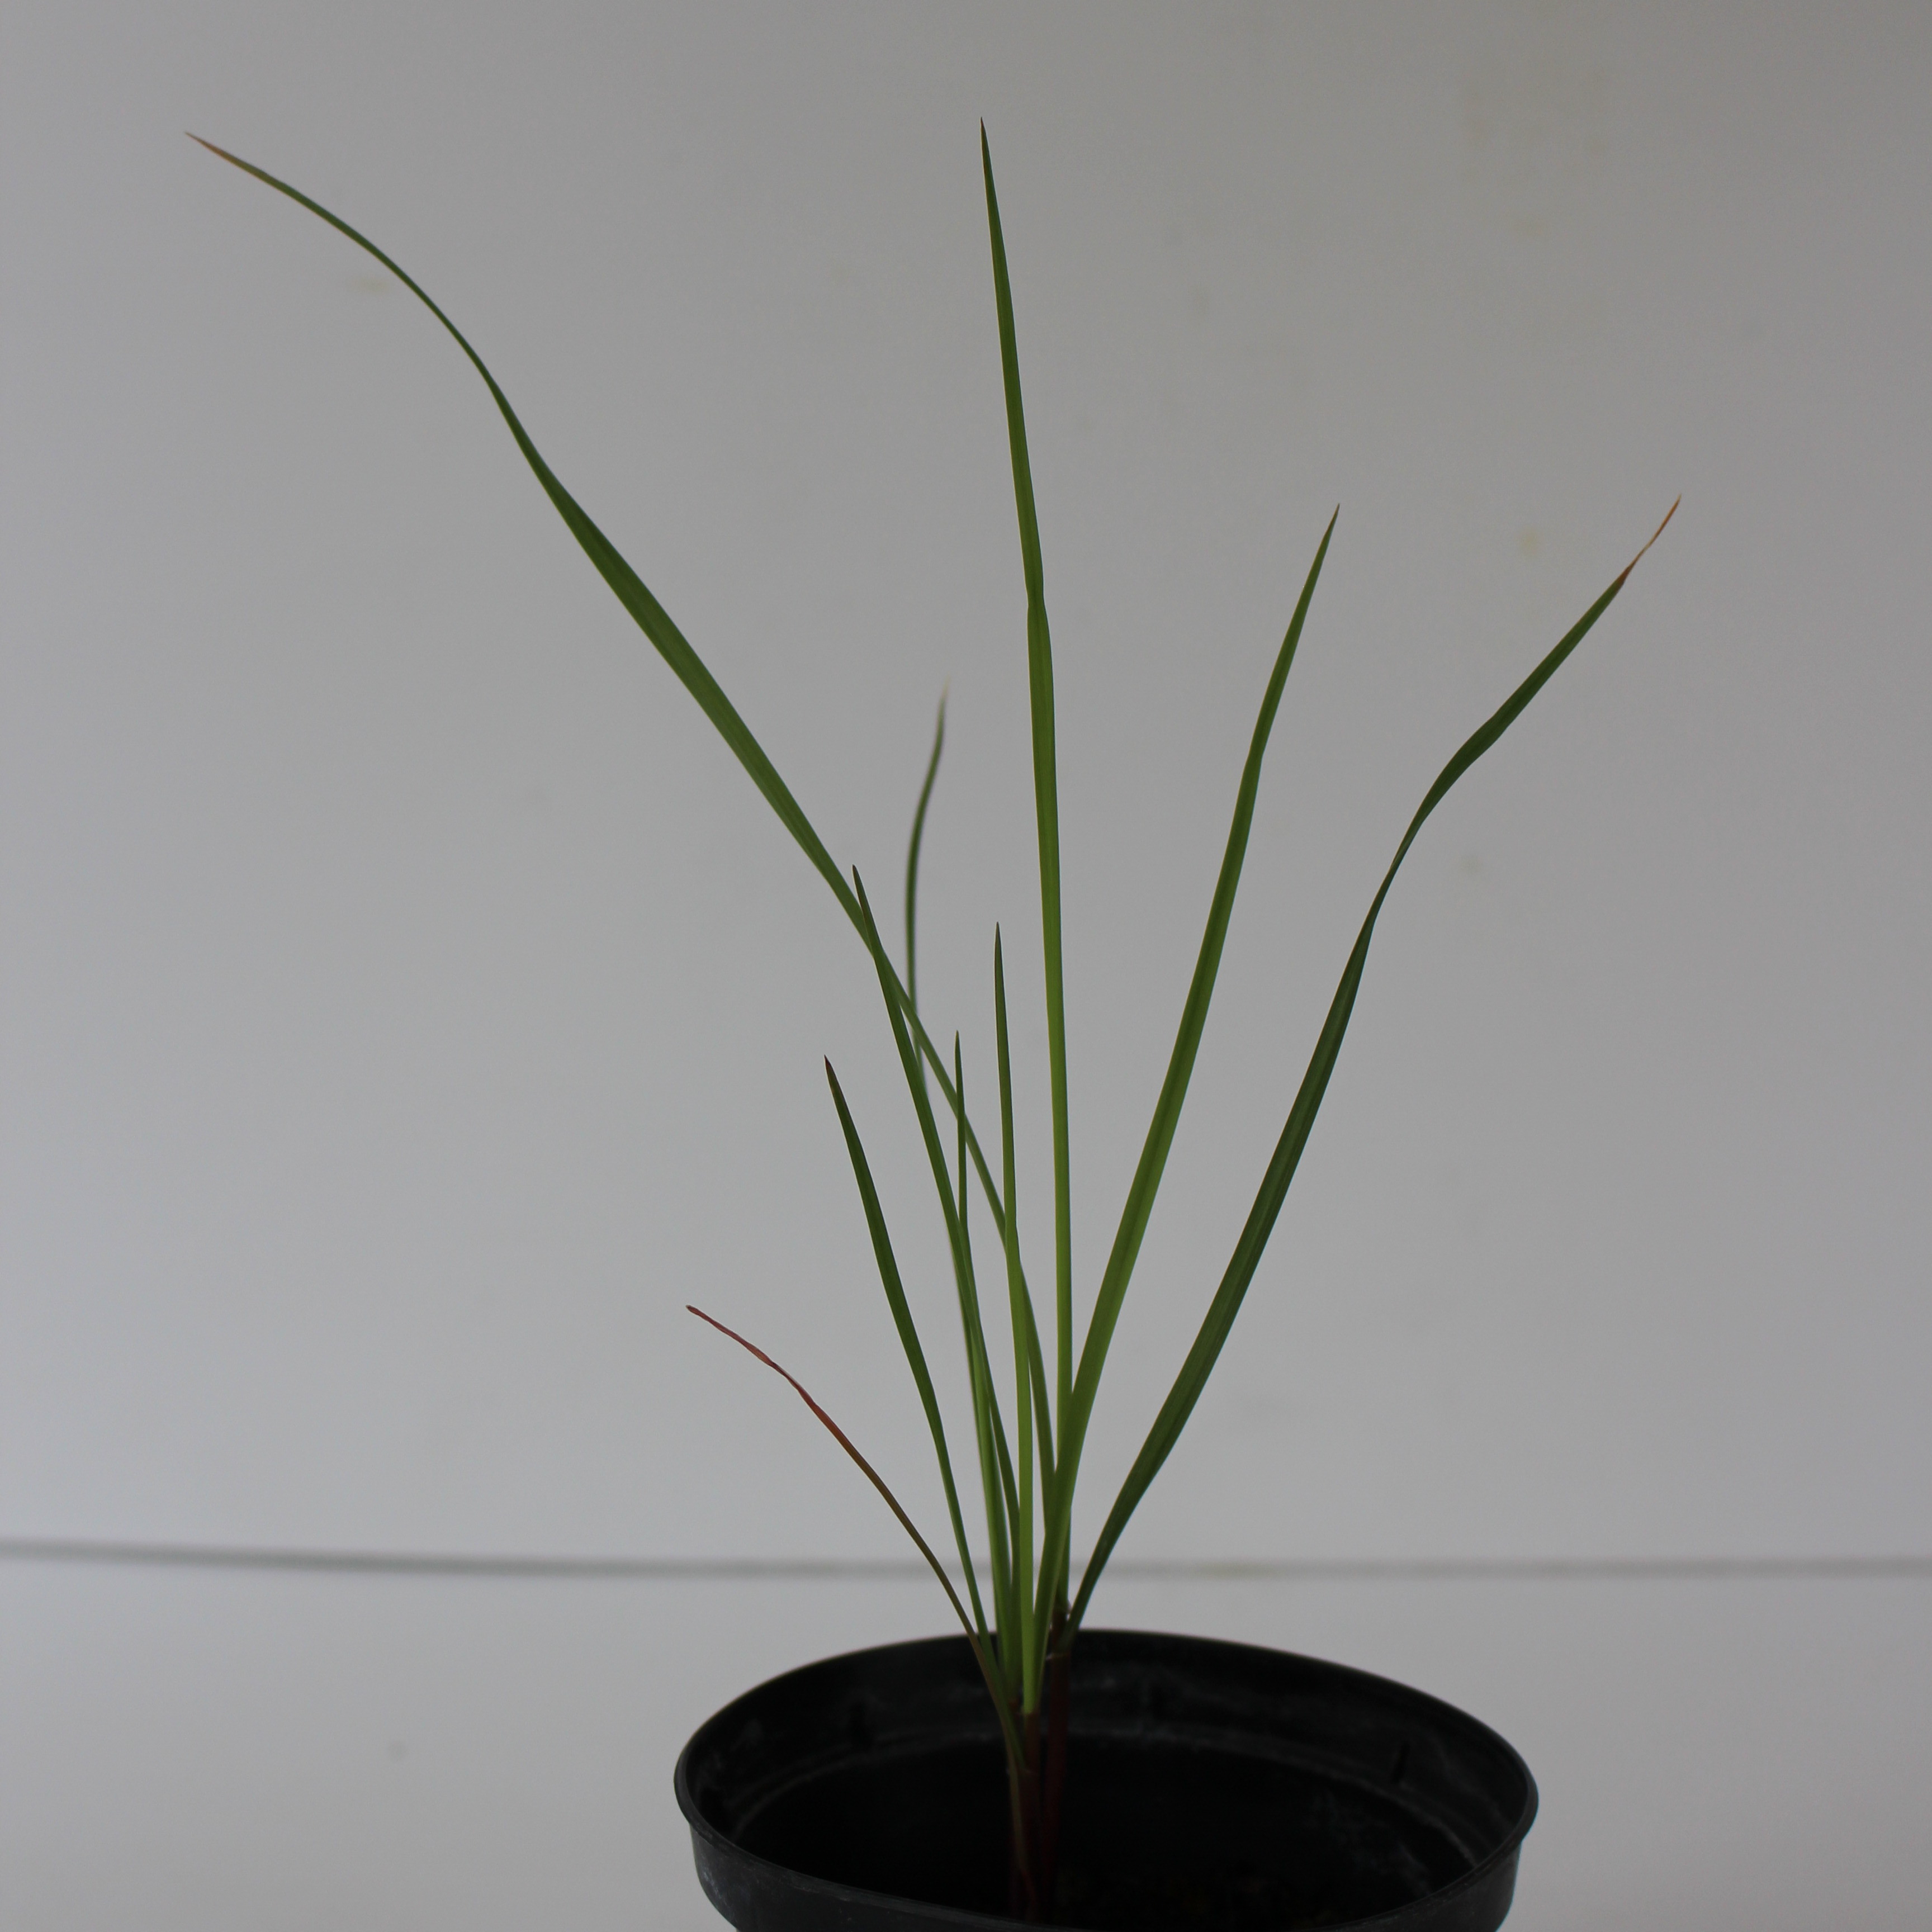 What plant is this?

Lolium multiflorum
